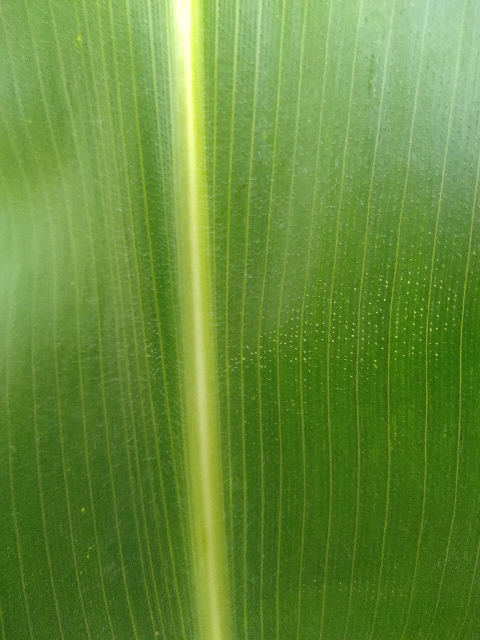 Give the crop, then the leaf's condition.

maize, healthy
